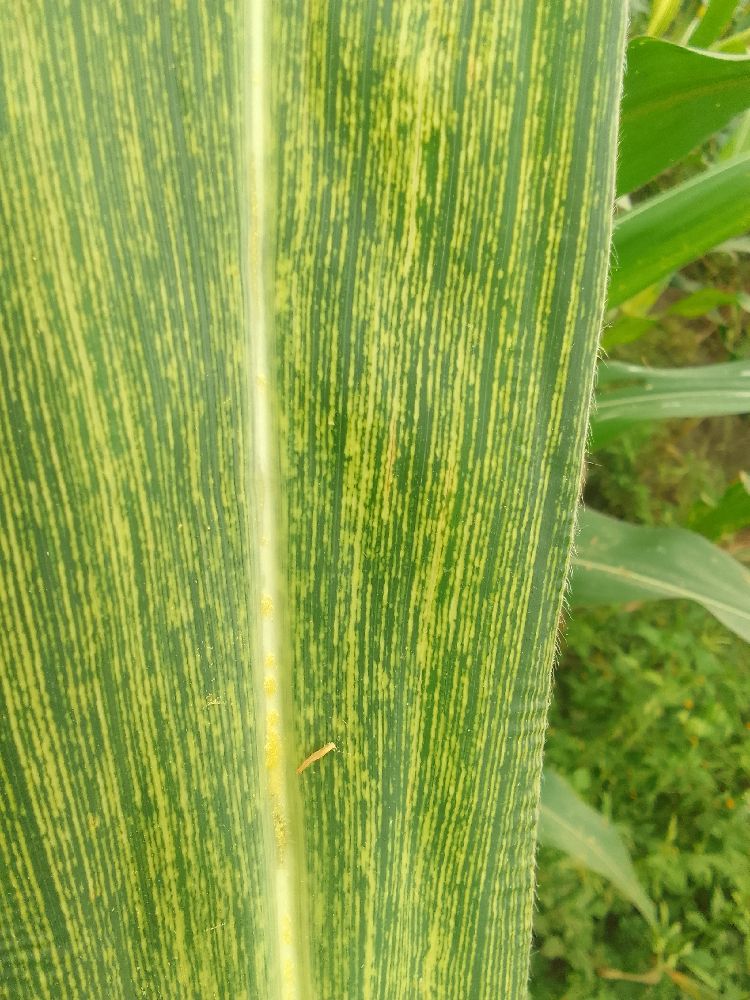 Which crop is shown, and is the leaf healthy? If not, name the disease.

maize, maize streak virus
